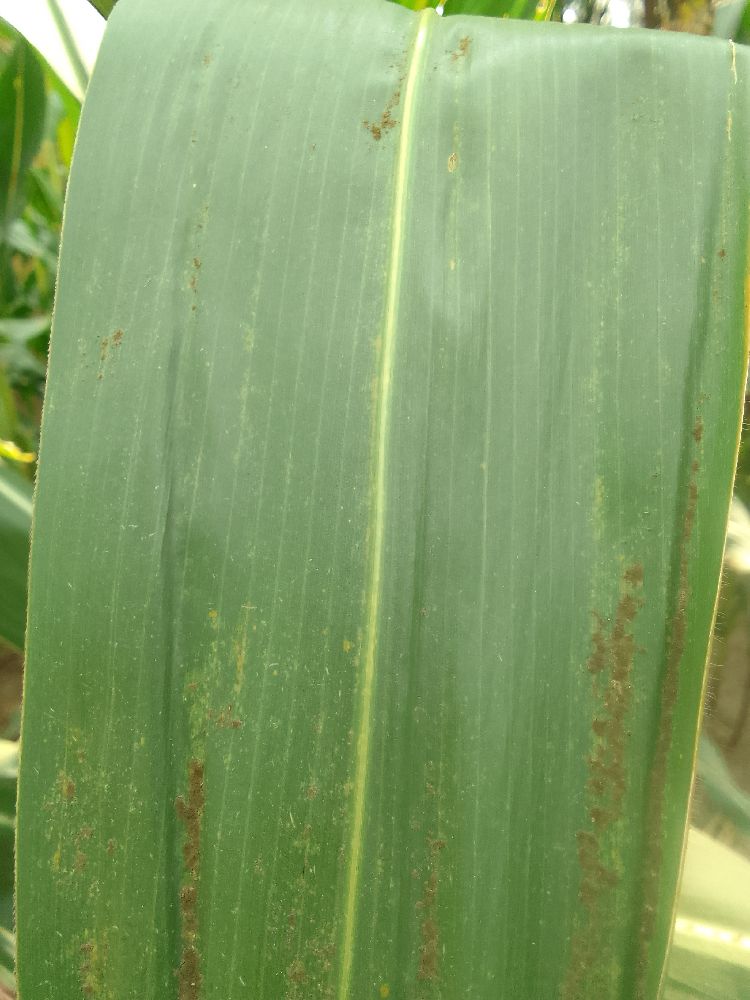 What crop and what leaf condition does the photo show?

maize, healthy
